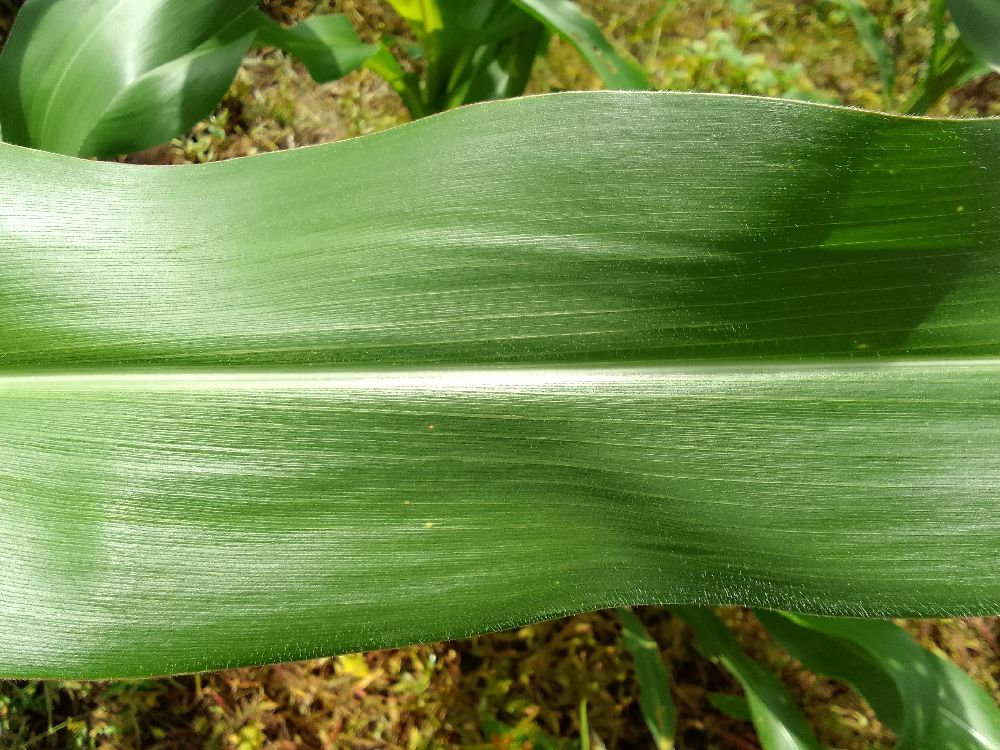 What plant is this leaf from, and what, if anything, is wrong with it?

maize, healthy
